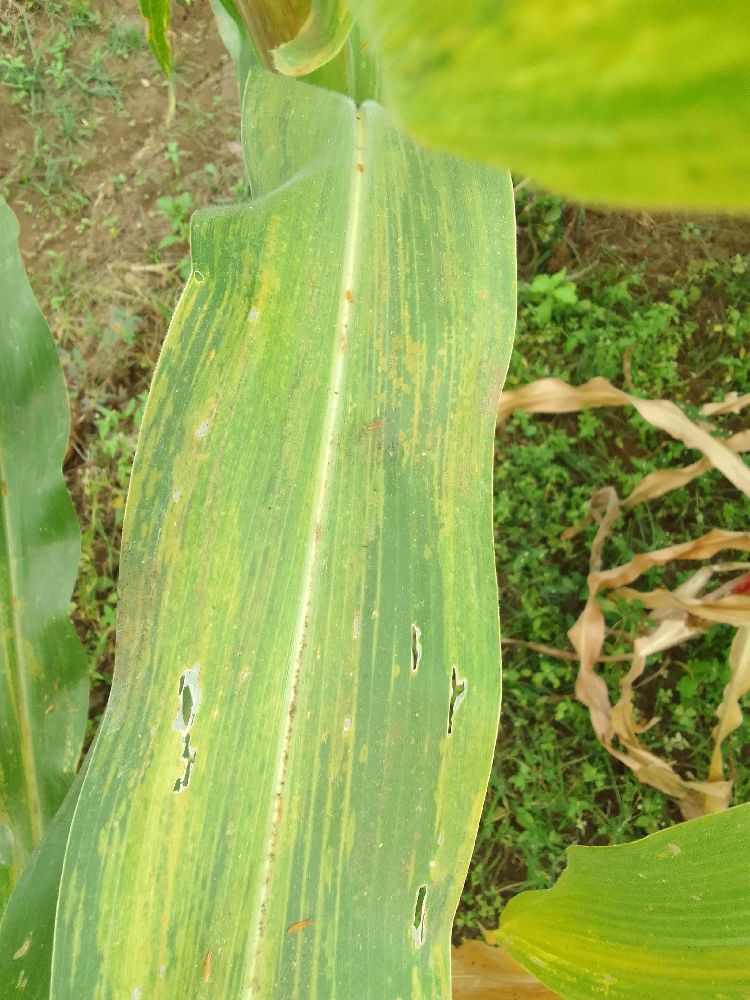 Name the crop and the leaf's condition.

maize, maize lethal necrosis
